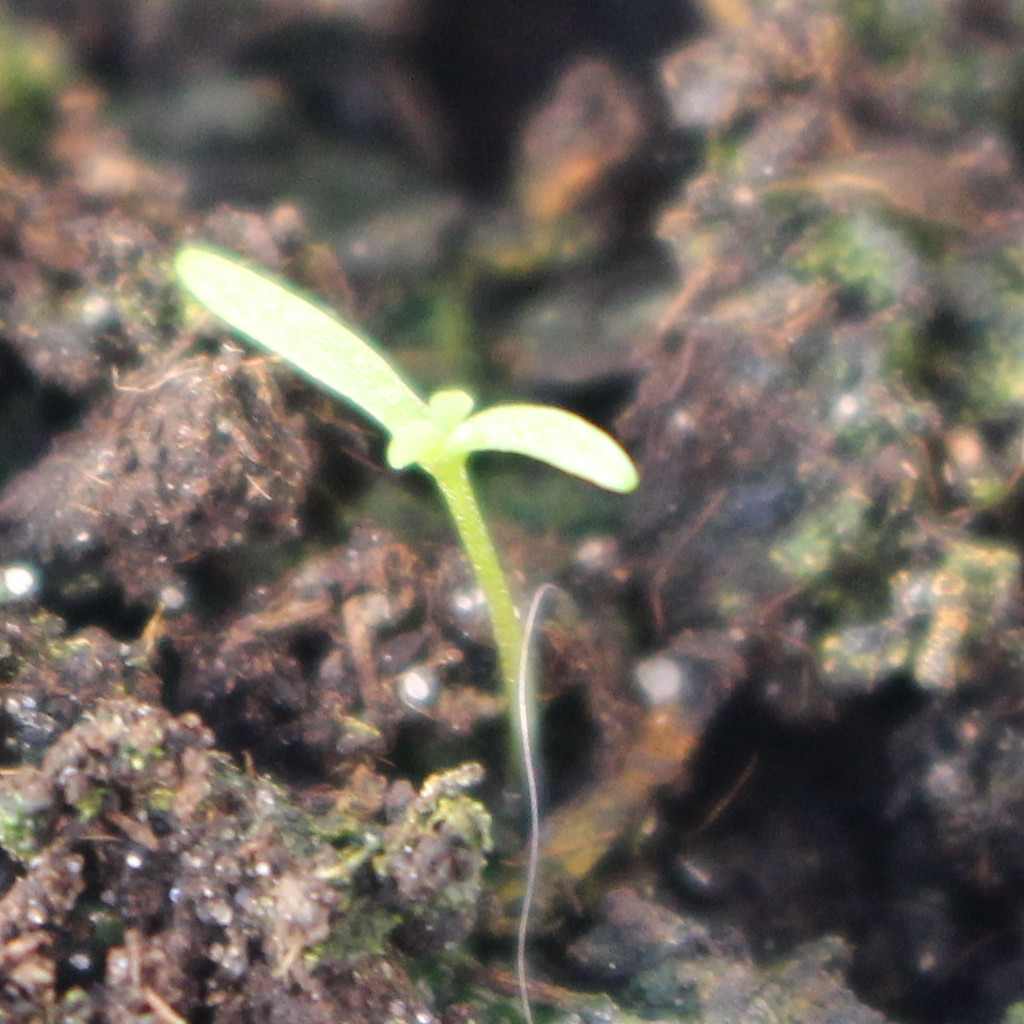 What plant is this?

Papaver rhoeas
